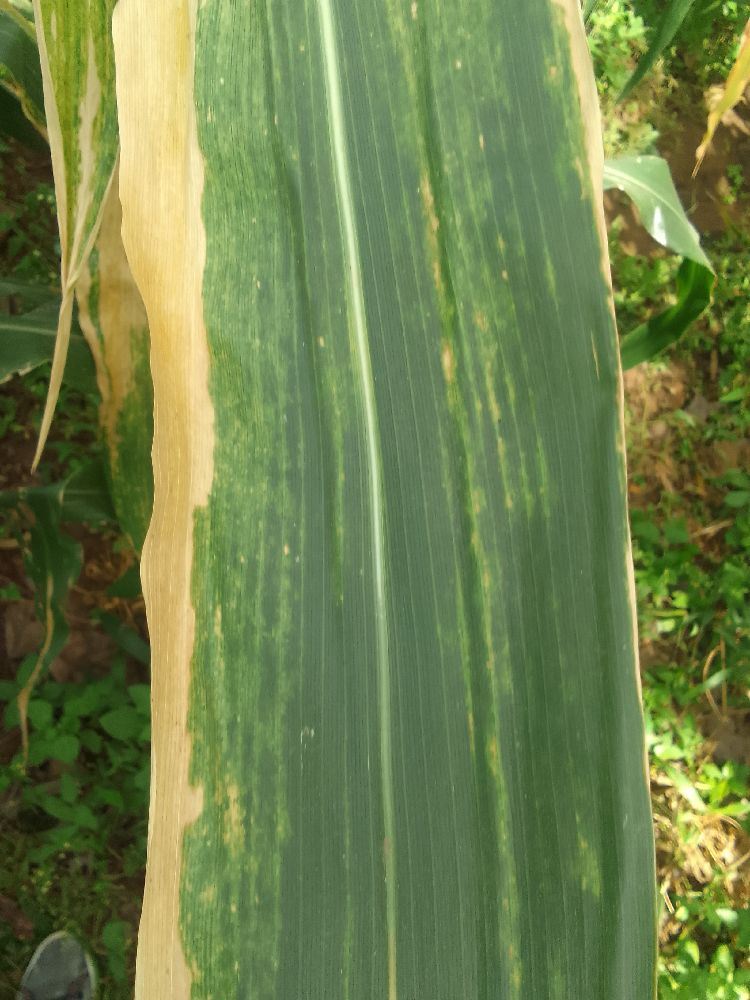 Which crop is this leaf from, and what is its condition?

maize, maize lethal necrosis
